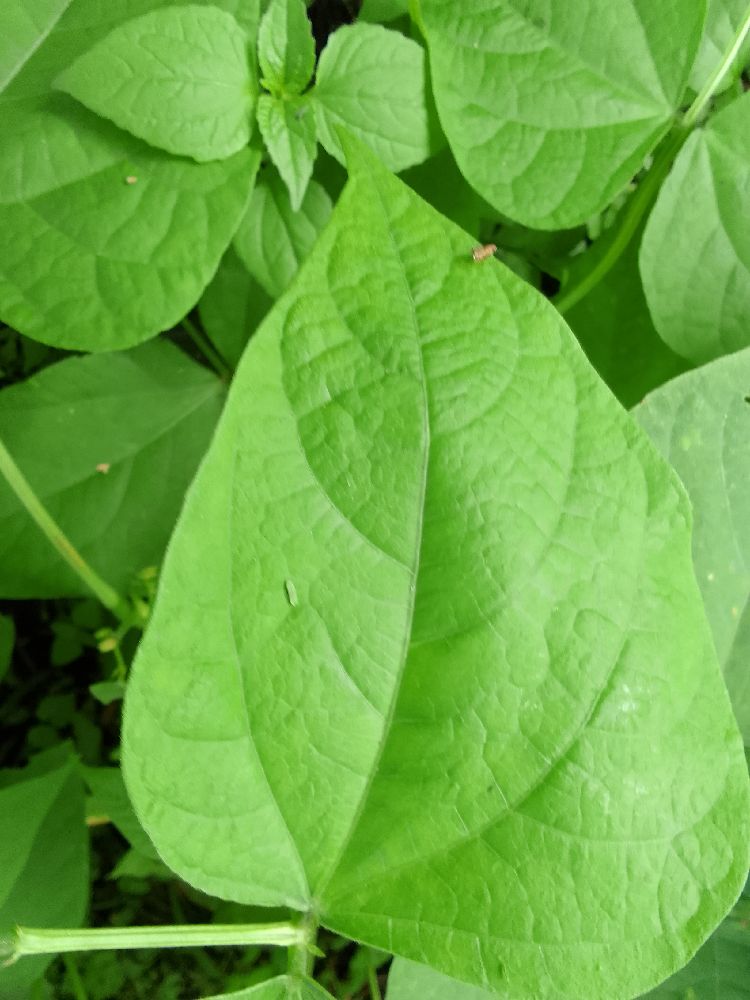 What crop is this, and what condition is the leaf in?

common bean, healthy
